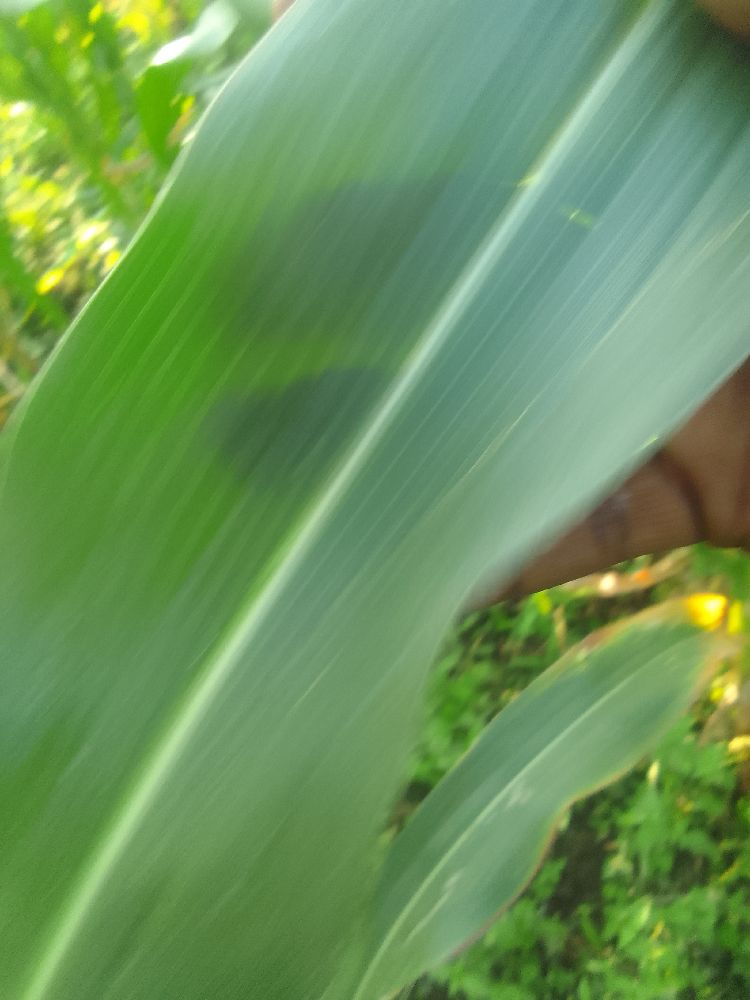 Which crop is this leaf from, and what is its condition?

maize, healthy
